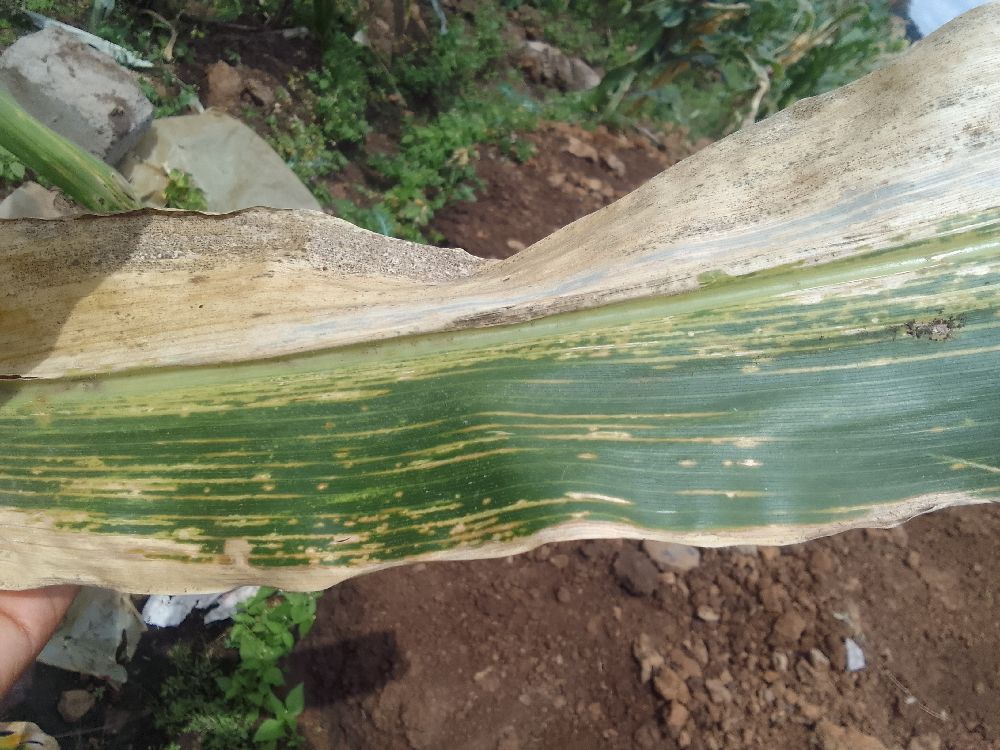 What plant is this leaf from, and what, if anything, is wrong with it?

maize, maize lethal necrosis
